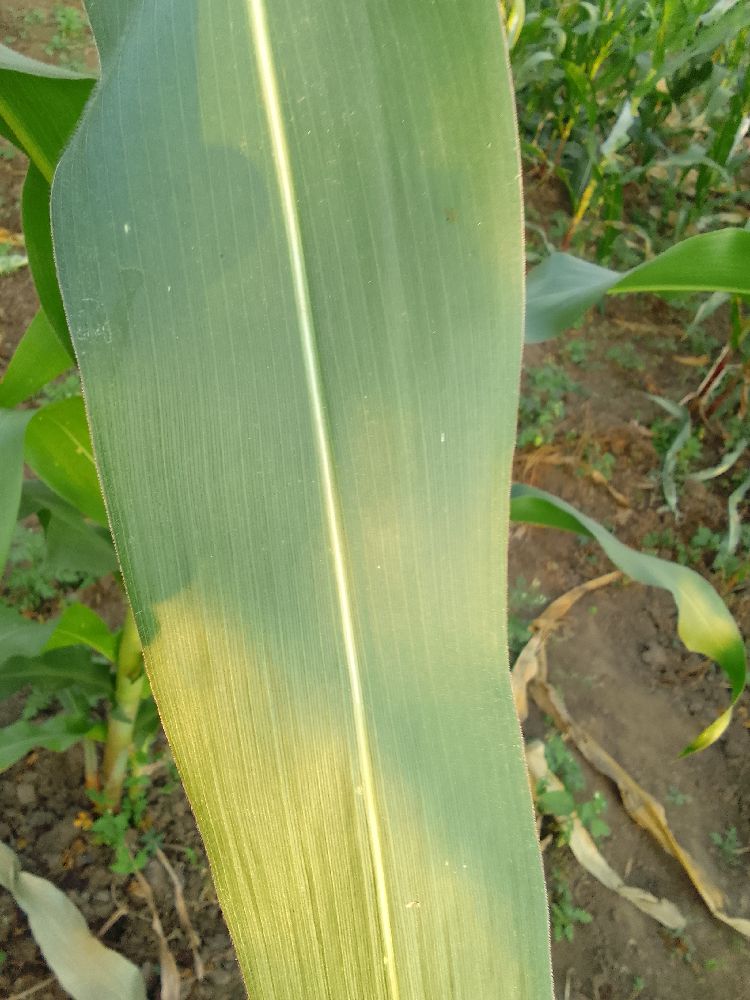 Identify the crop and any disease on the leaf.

maize, healthy
